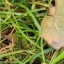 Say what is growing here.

grass
